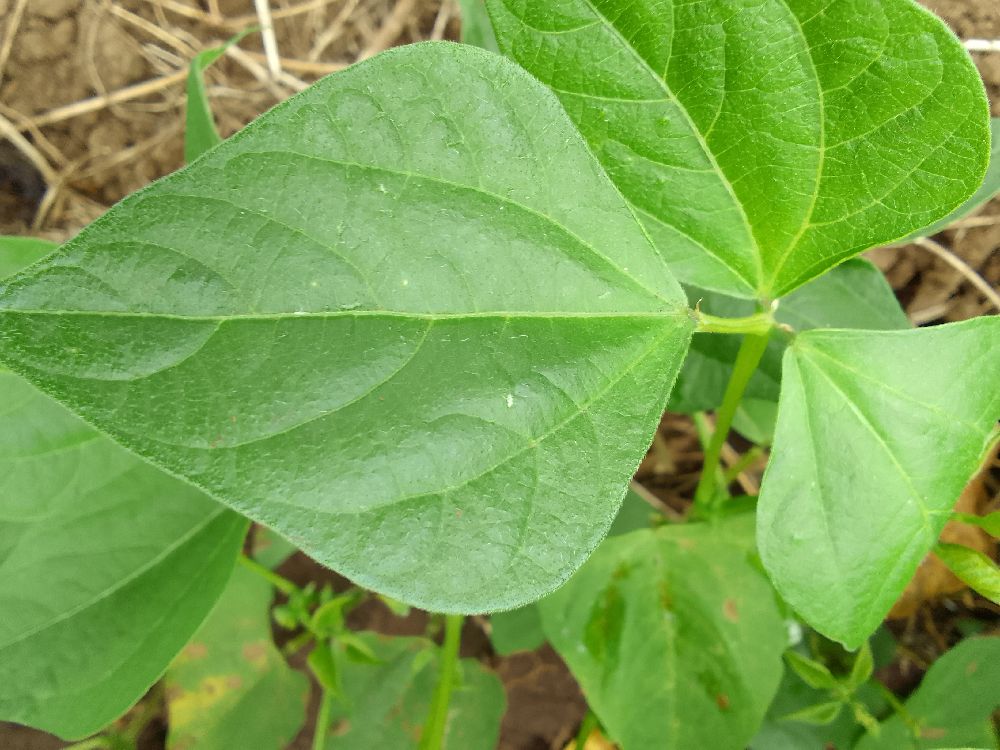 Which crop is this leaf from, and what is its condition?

common bean, healthy
